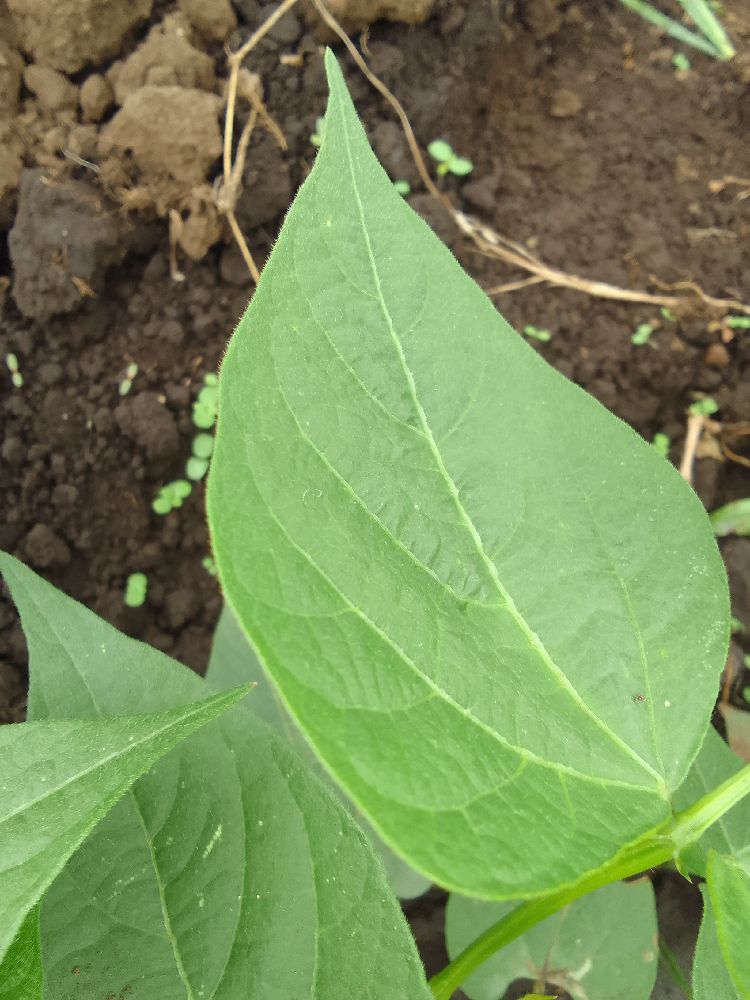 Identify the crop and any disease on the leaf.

common bean, healthy
